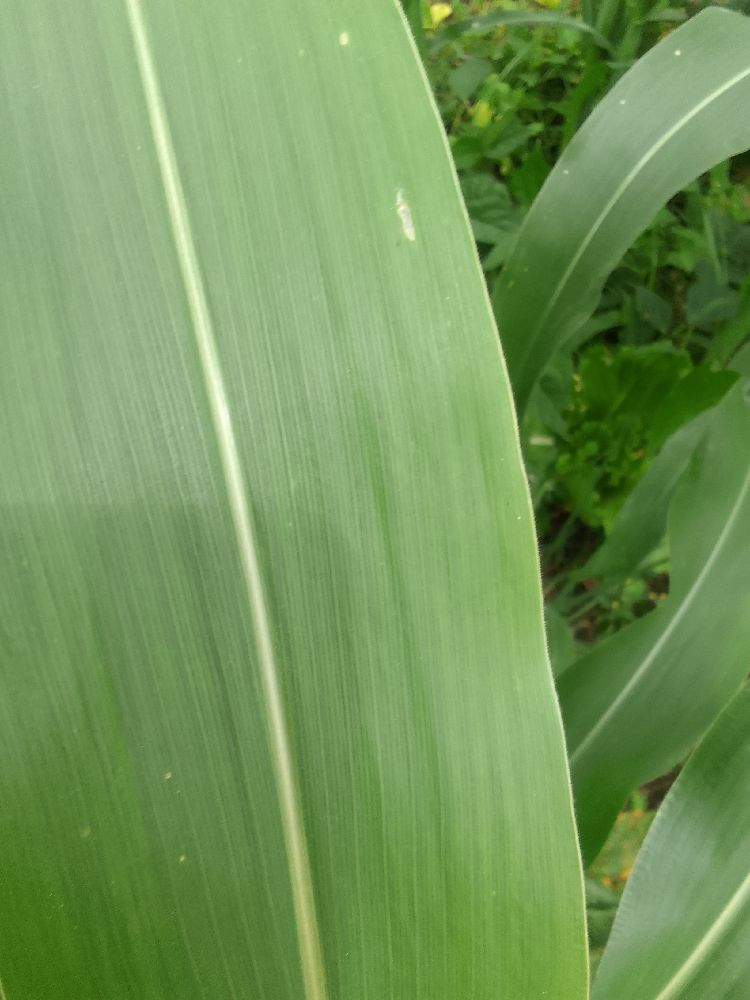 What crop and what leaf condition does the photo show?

maize, healthy
